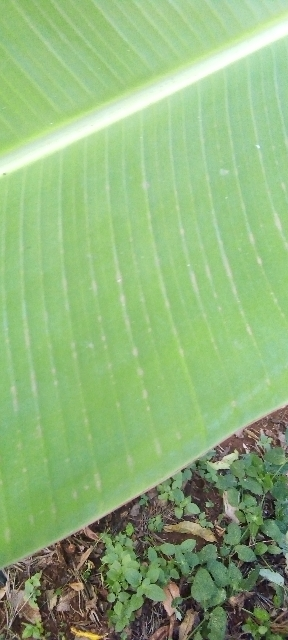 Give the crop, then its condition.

banana, healthy
